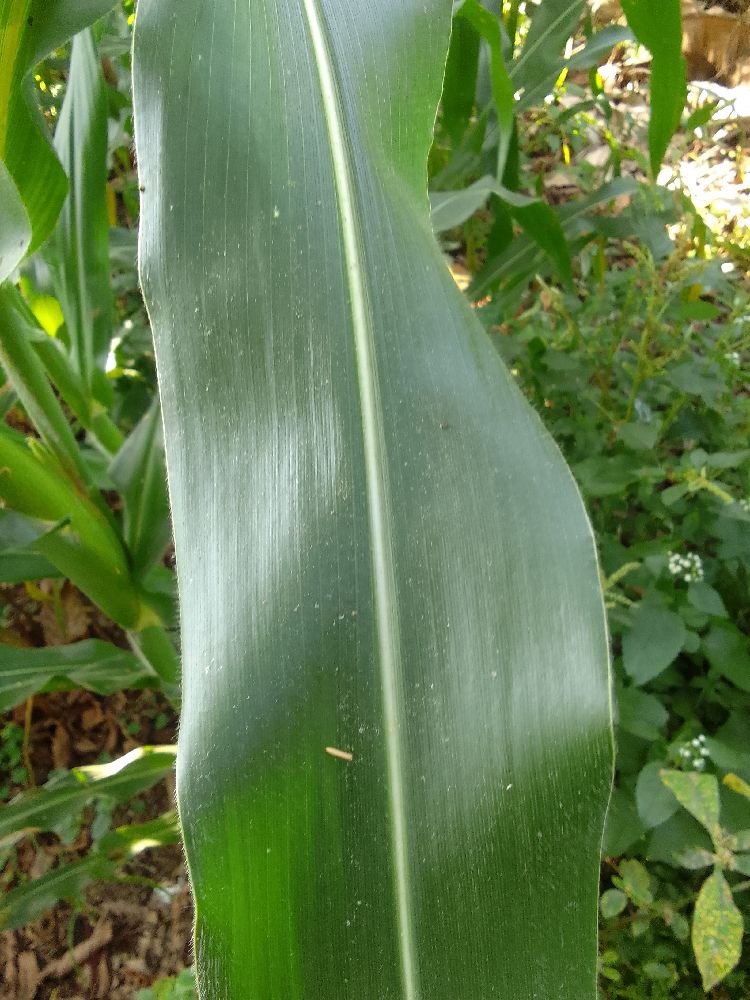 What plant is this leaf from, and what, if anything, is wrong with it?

maize, healthy
